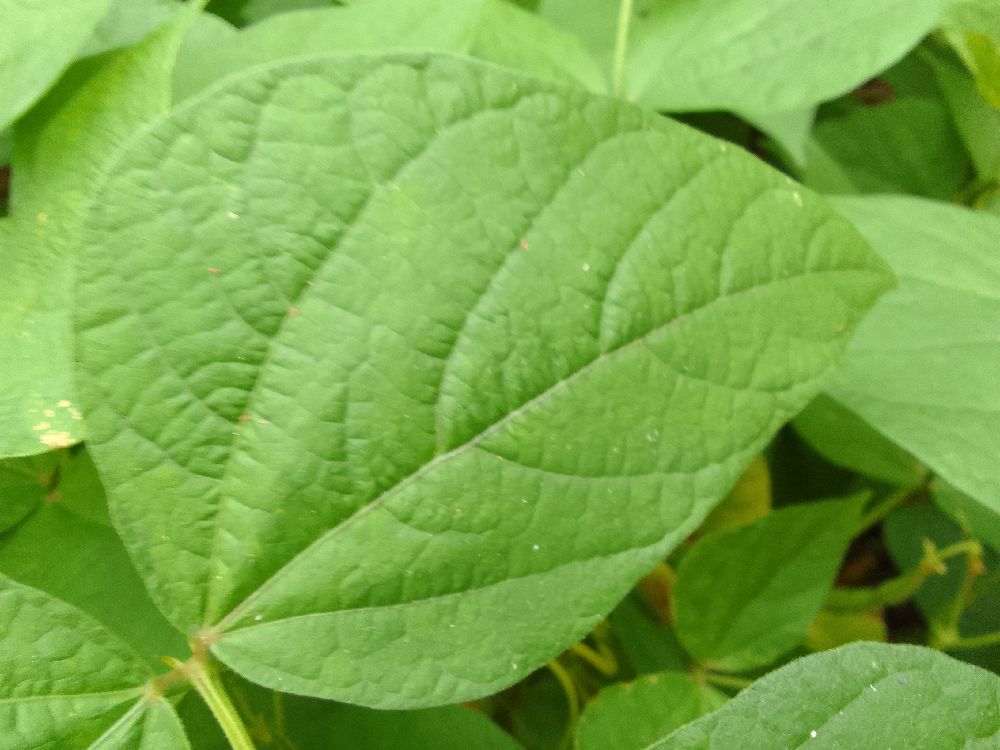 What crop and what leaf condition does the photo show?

common bean, healthy
